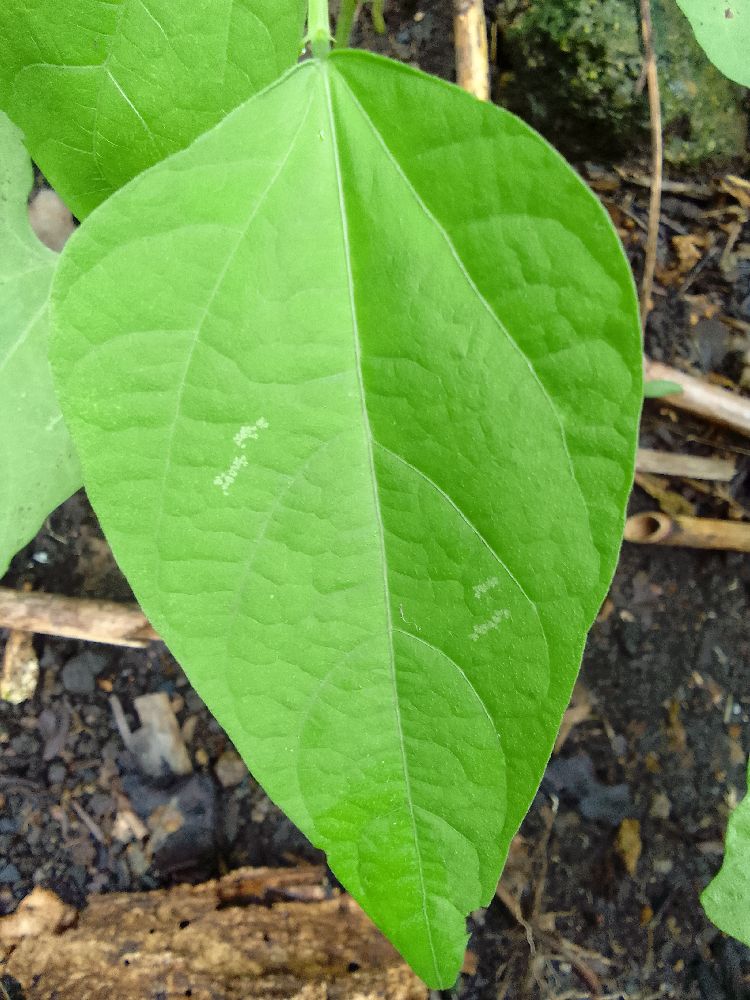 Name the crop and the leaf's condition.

common bean, healthy
